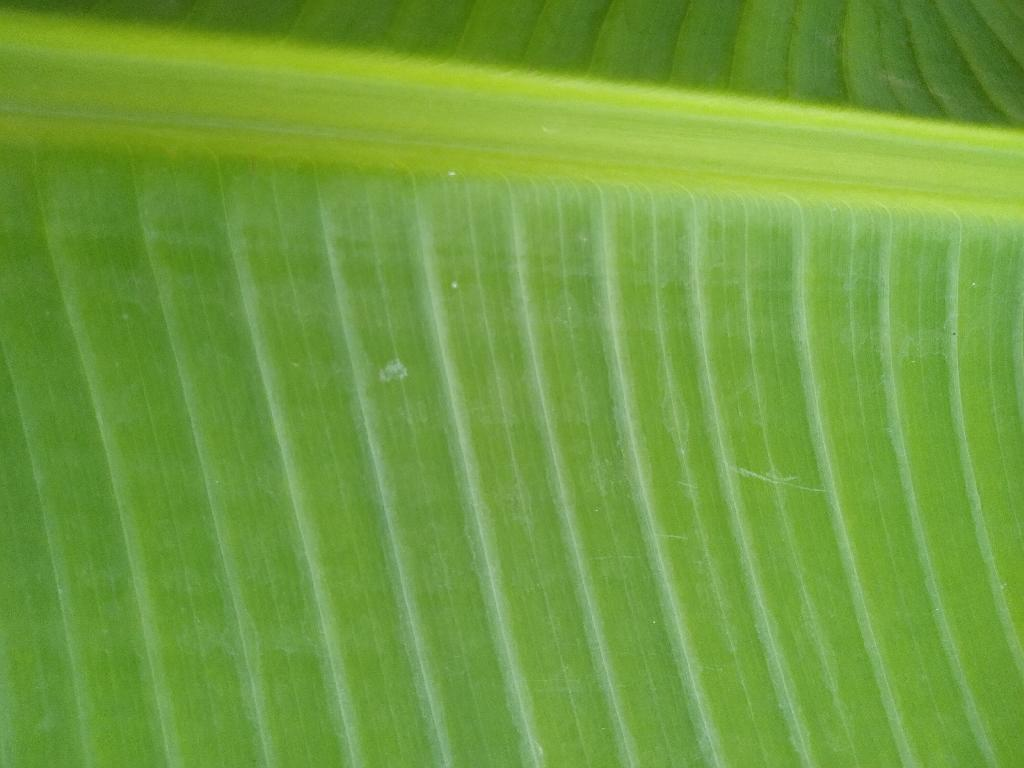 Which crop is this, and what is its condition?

banana, healthy
